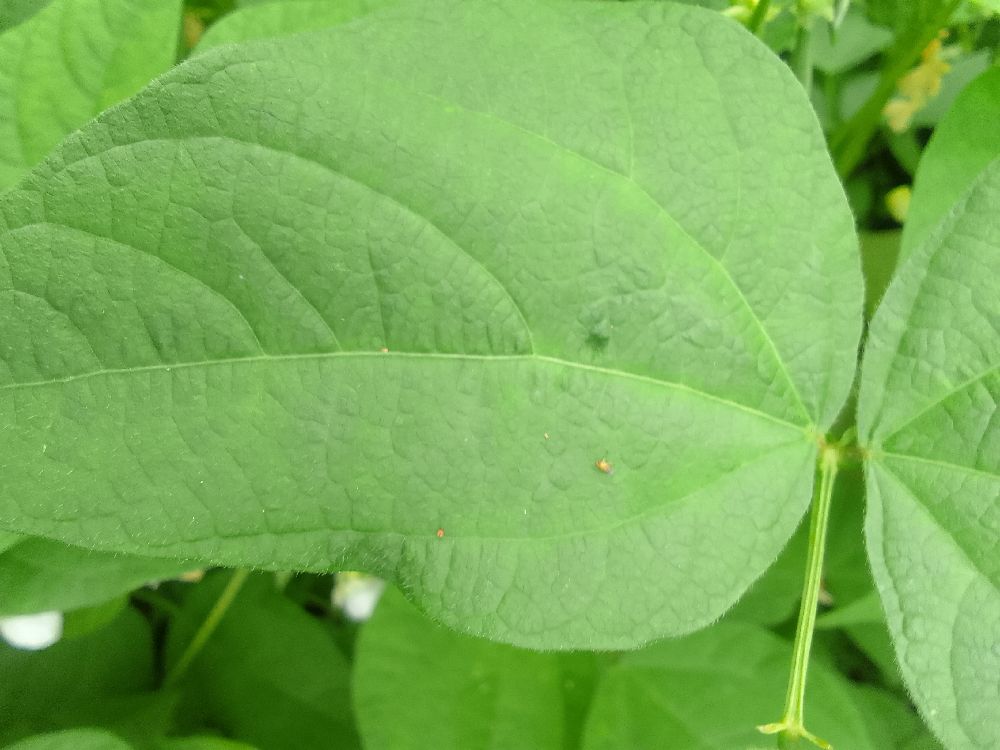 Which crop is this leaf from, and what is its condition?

common bean, healthy
